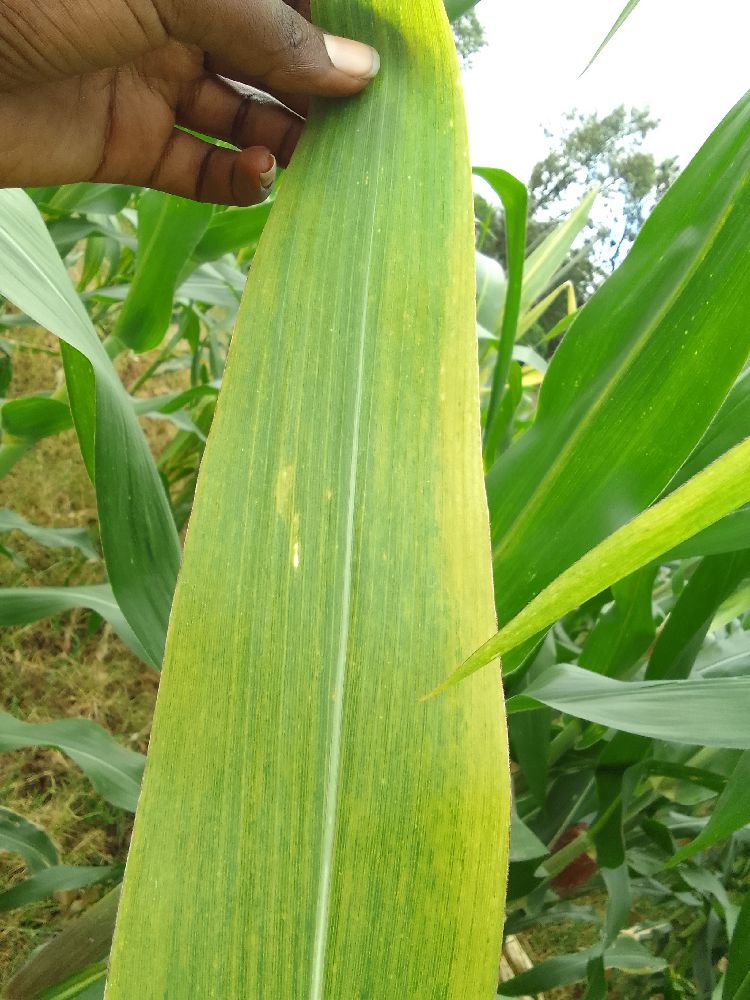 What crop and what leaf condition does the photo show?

maize, maize lethal necrosis
